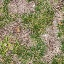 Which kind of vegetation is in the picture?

grass
